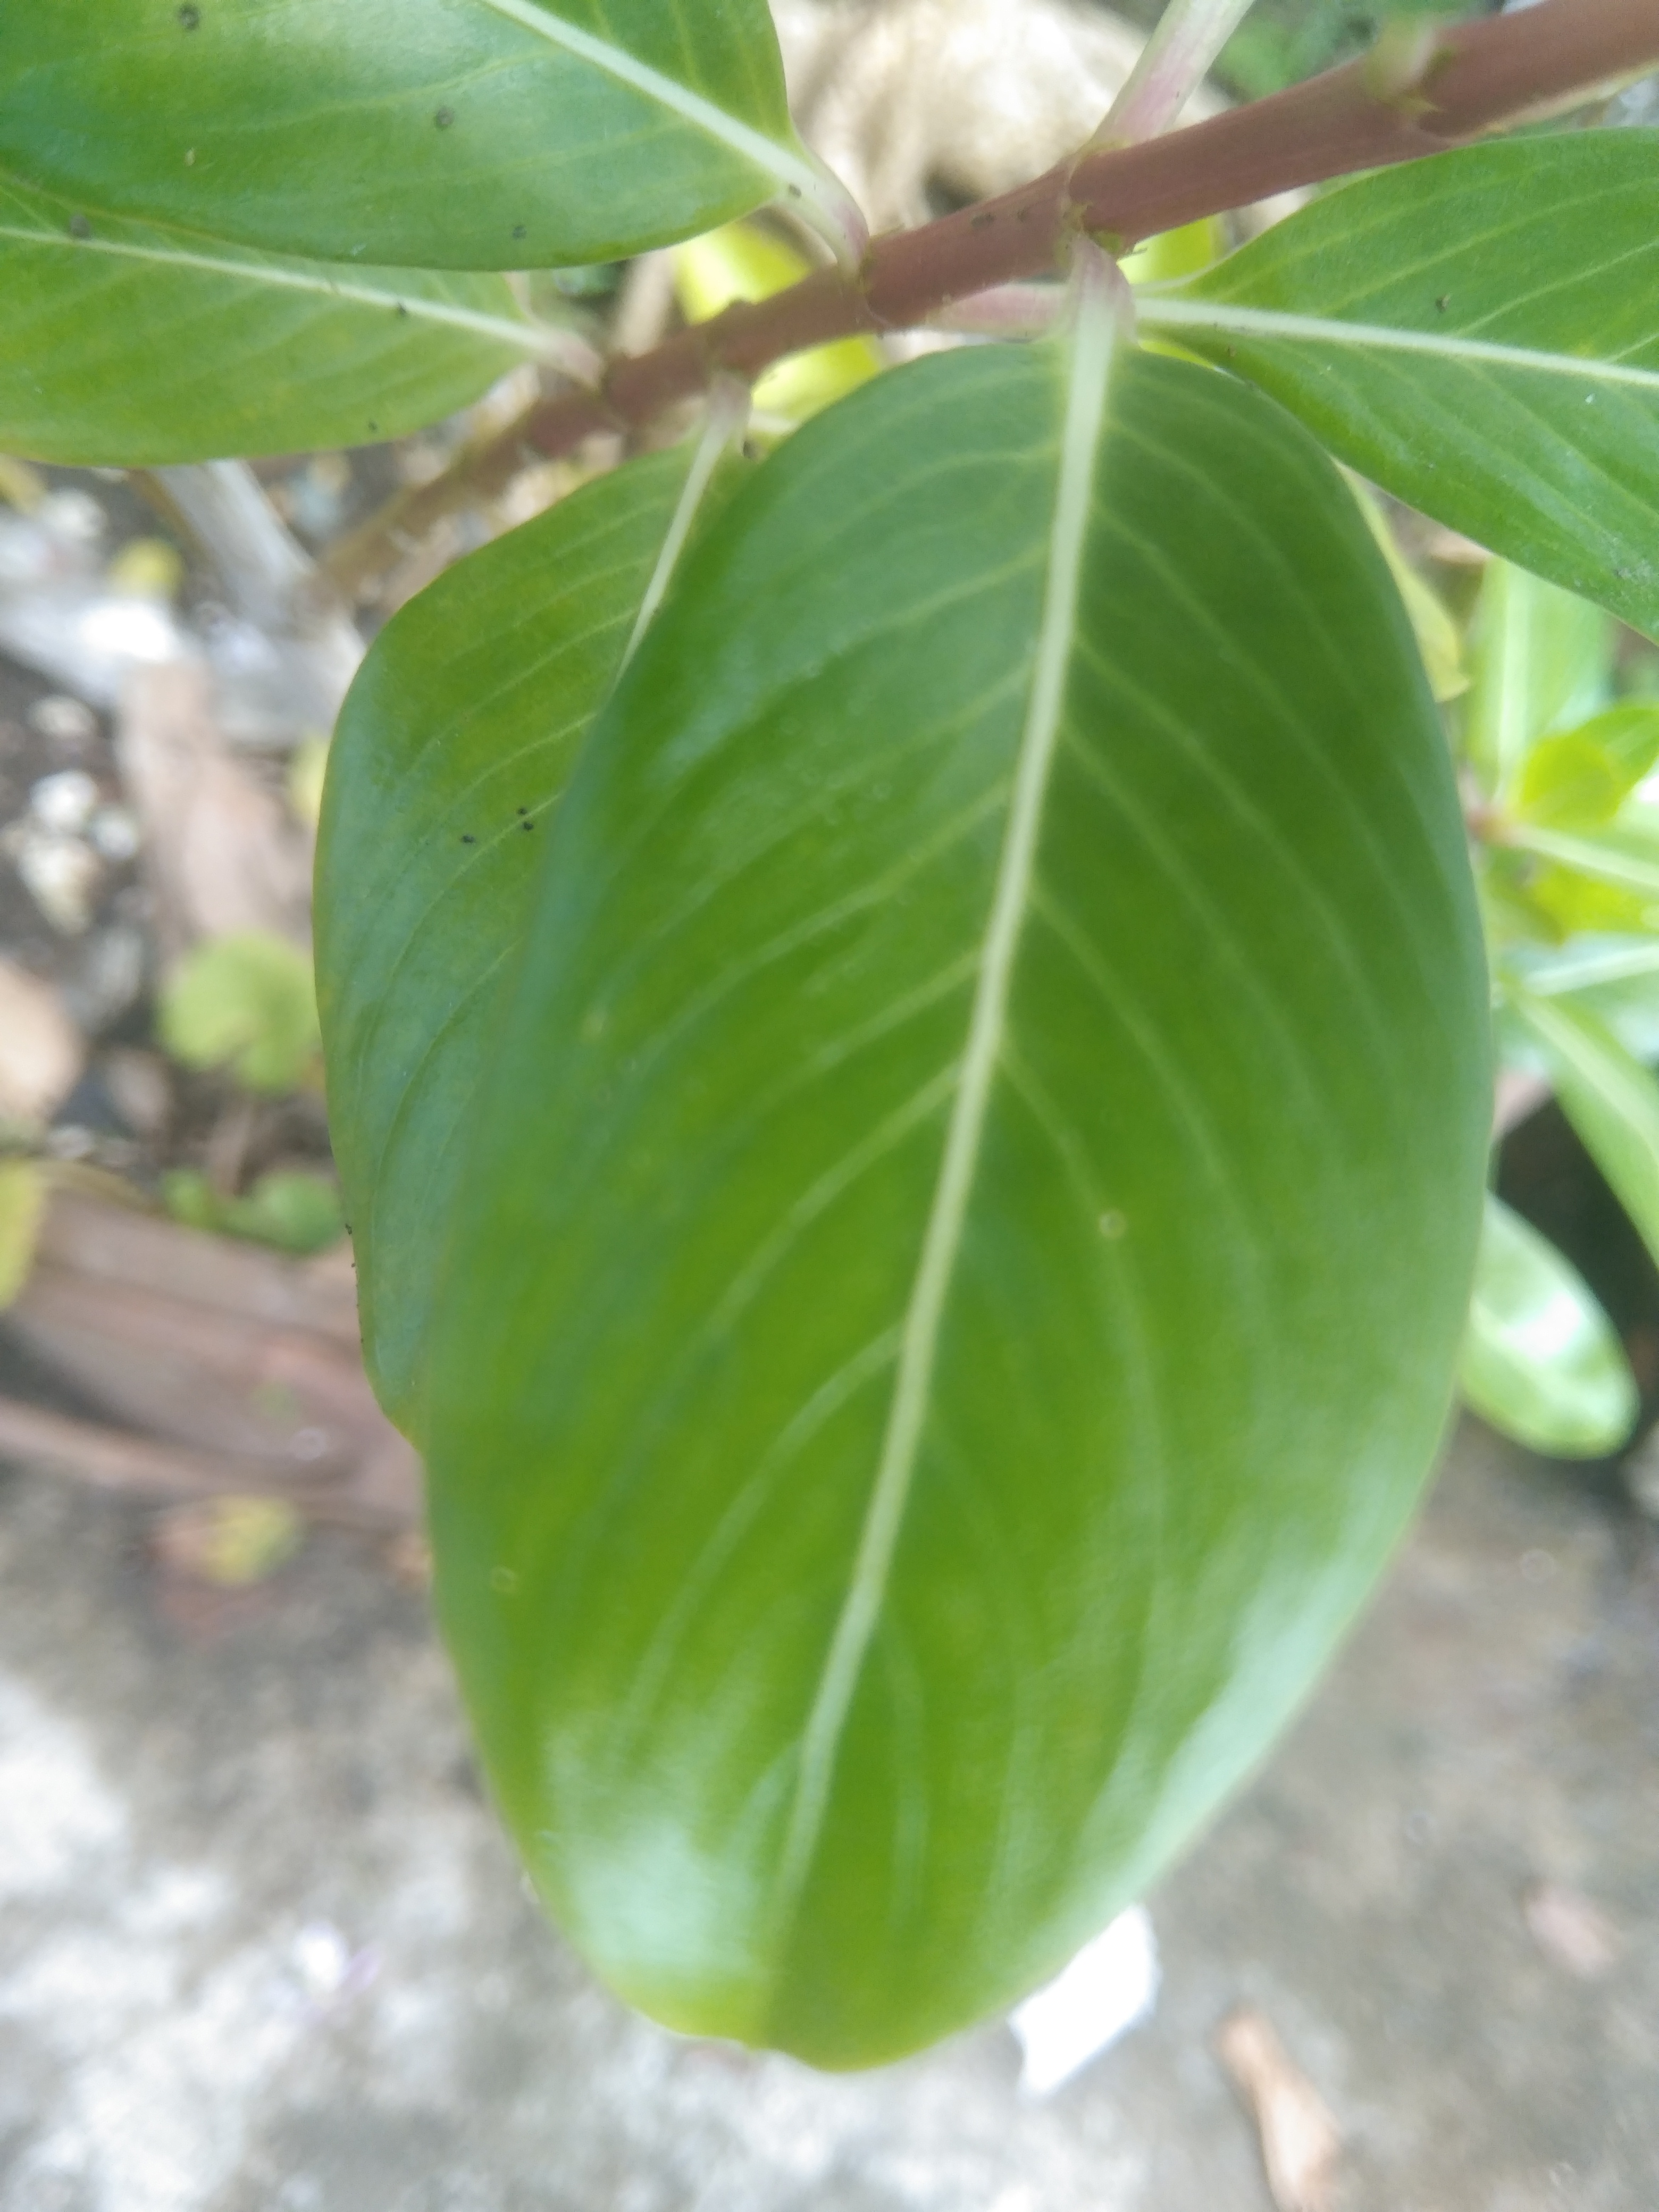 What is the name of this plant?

rose periwinkle
